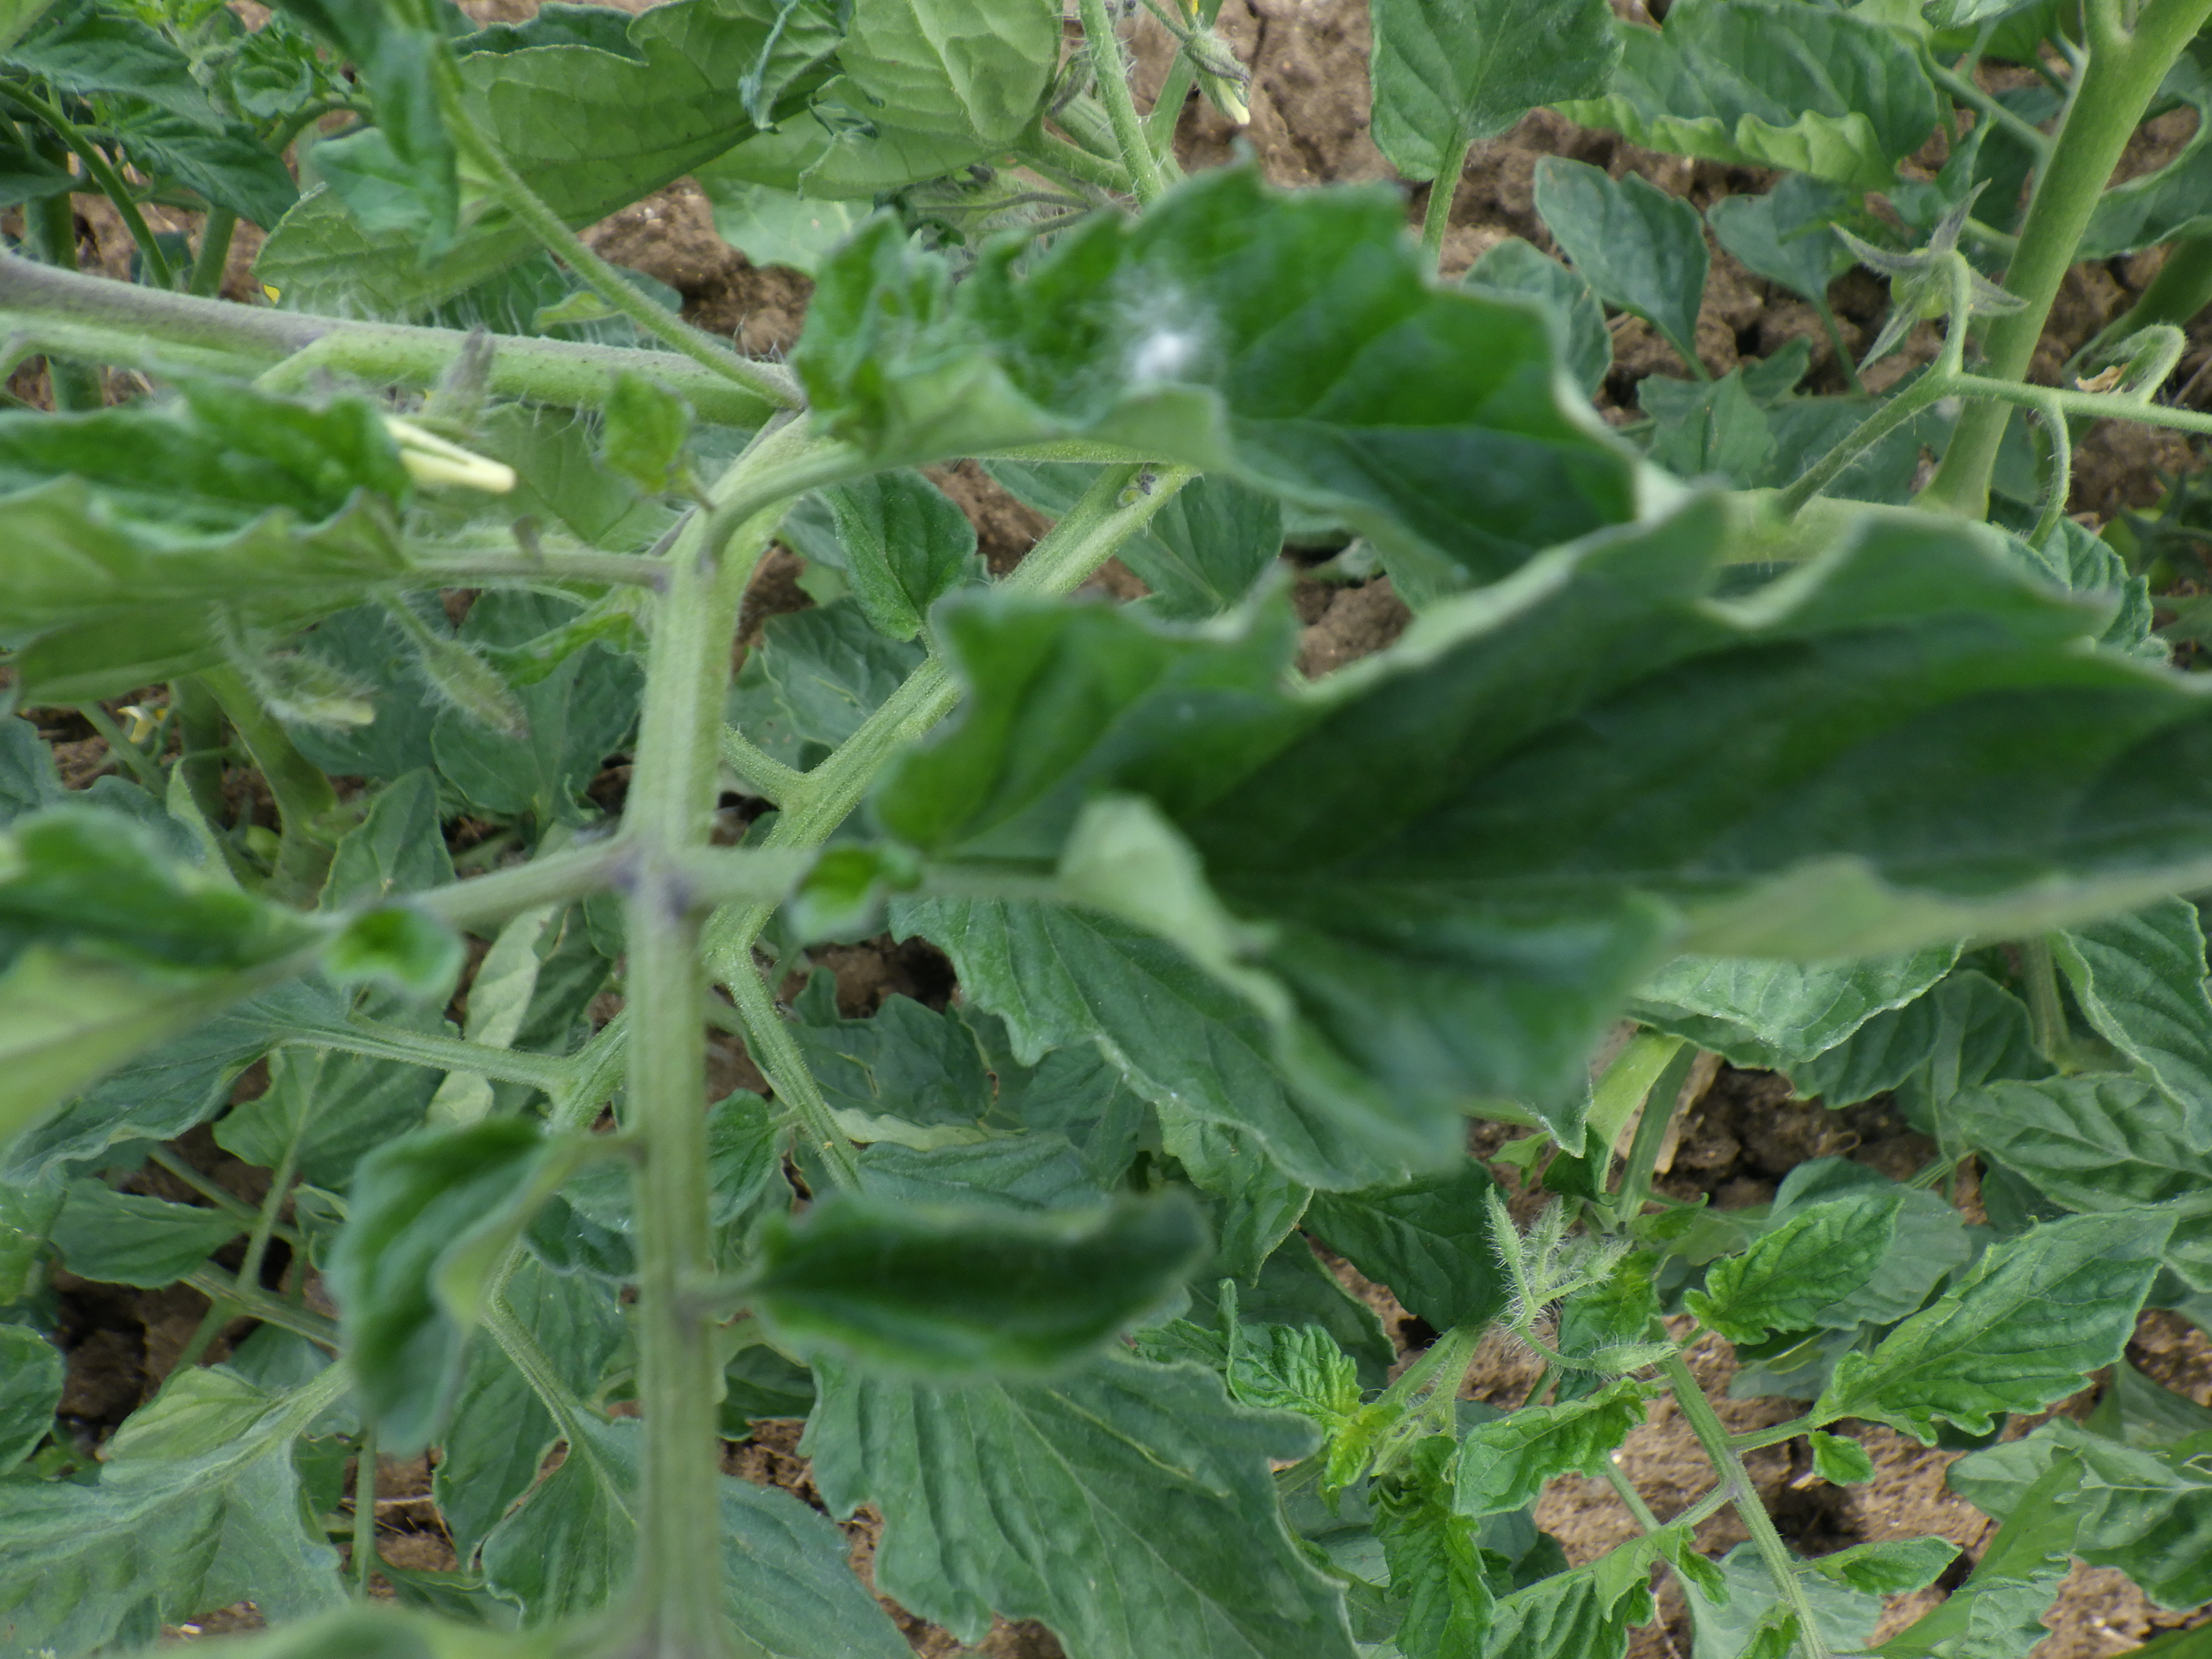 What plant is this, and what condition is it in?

tomato, healthy
